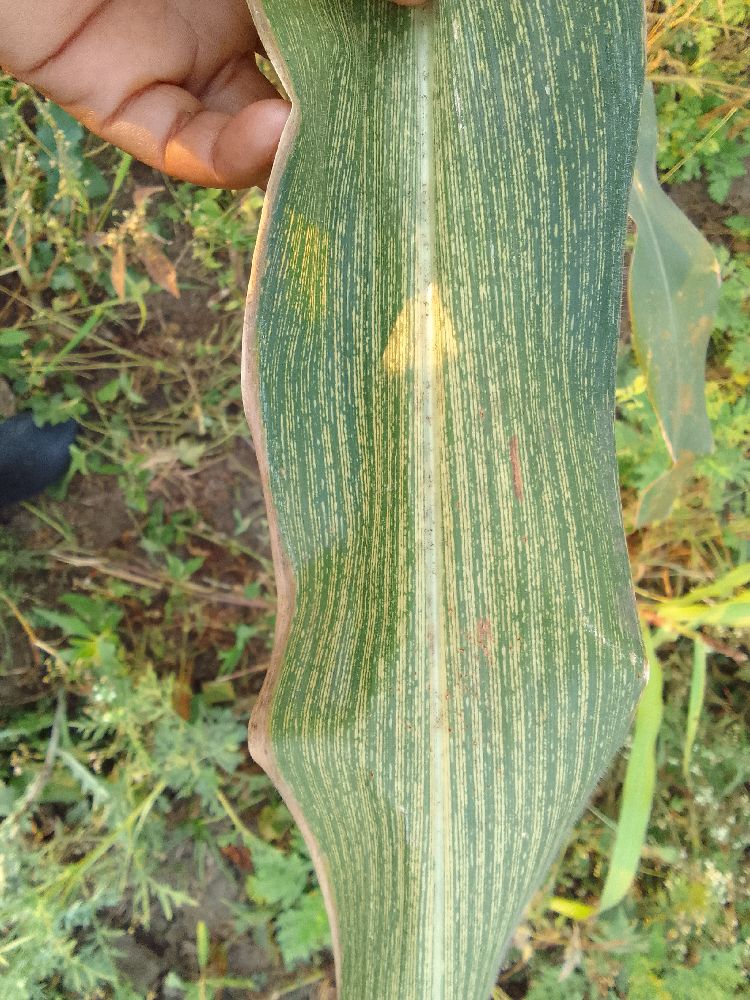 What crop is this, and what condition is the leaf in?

maize, maize streak virus
